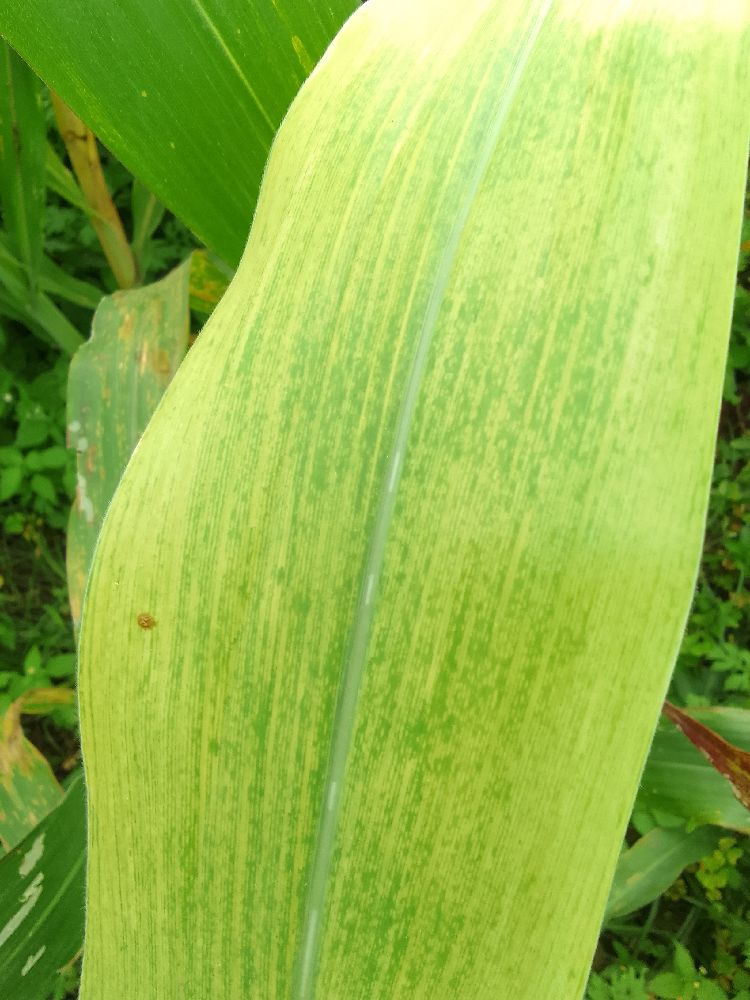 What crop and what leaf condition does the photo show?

maize, maize lethal necrosis
